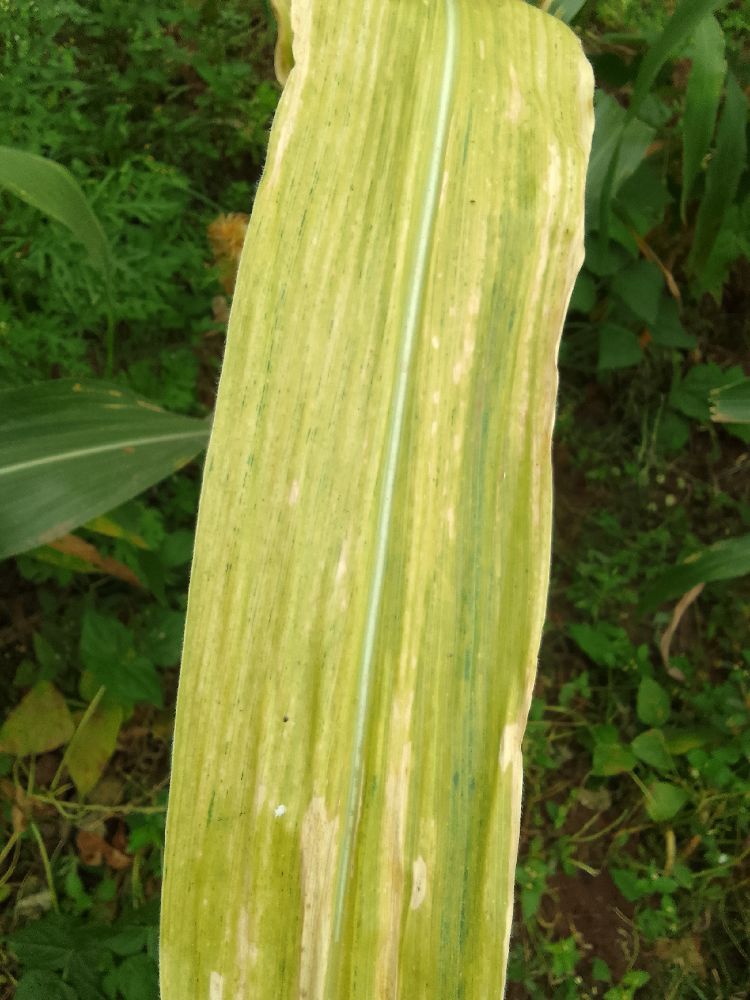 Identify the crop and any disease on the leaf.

maize, maize lethal necrosis
